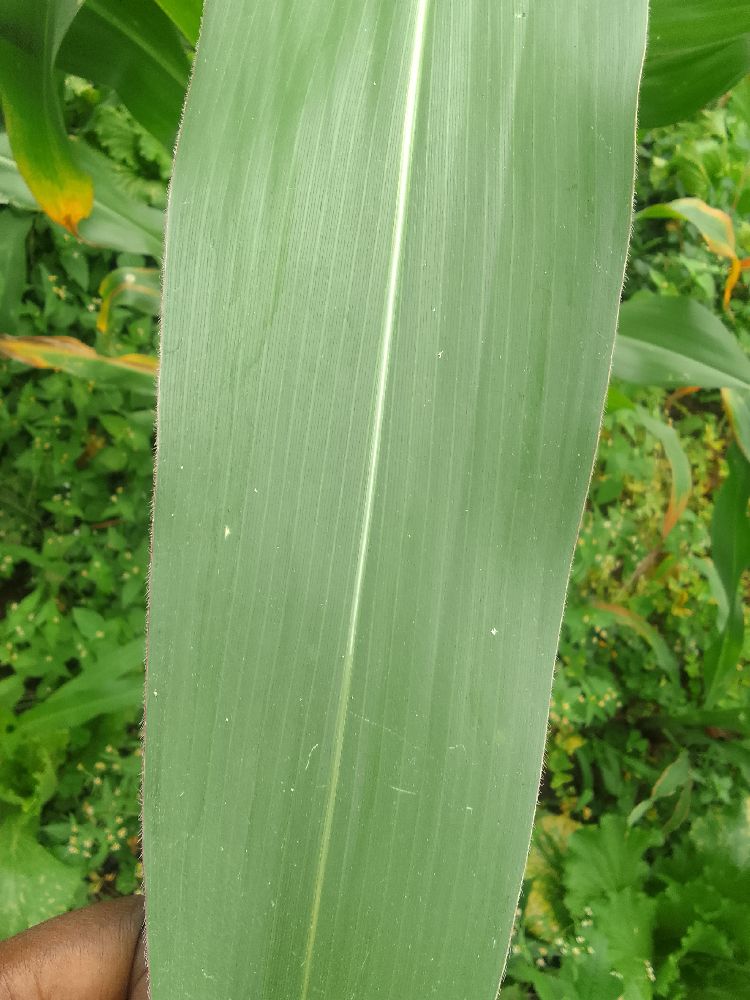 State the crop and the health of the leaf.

maize, healthy
